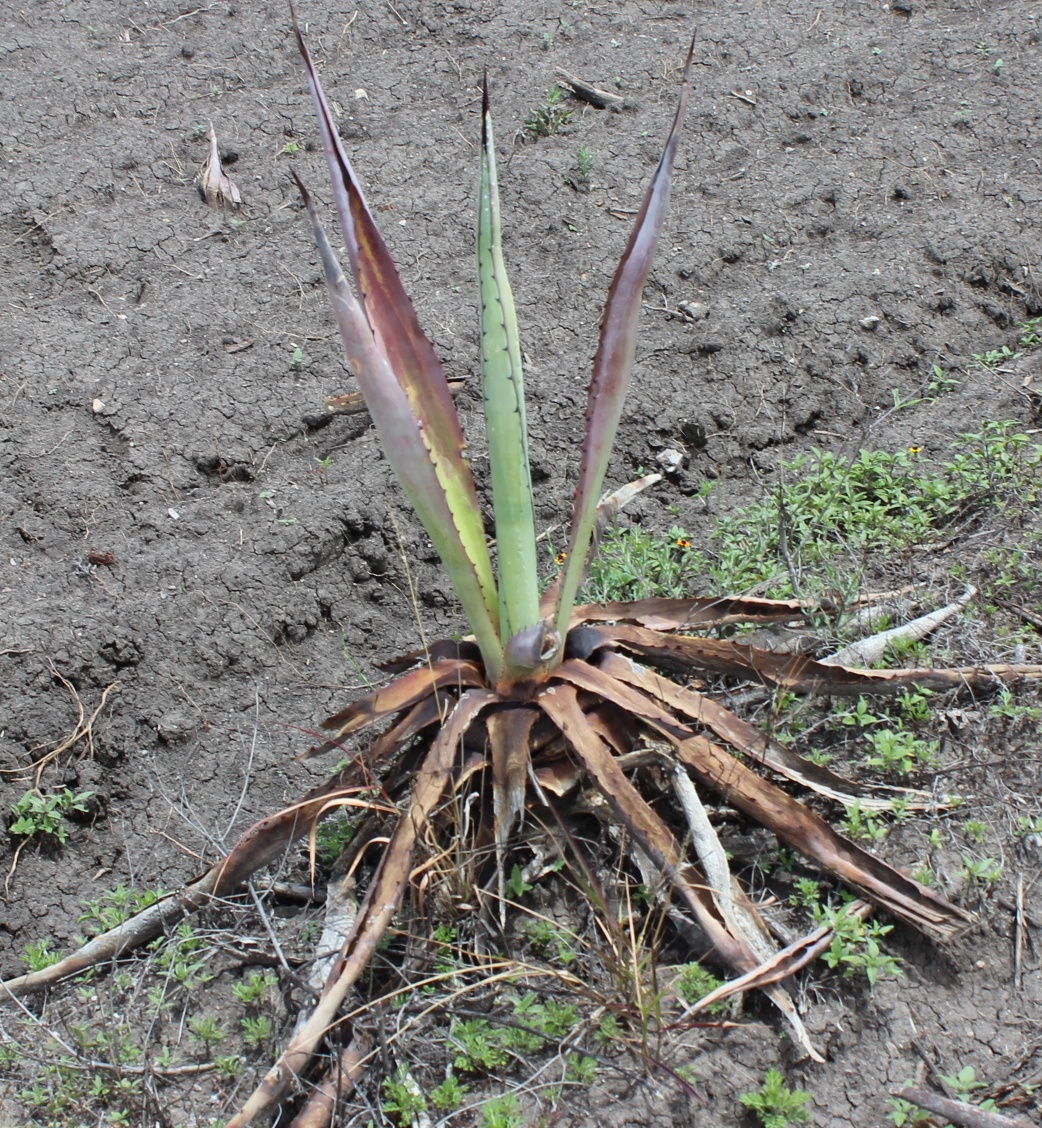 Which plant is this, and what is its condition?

agave, sick
